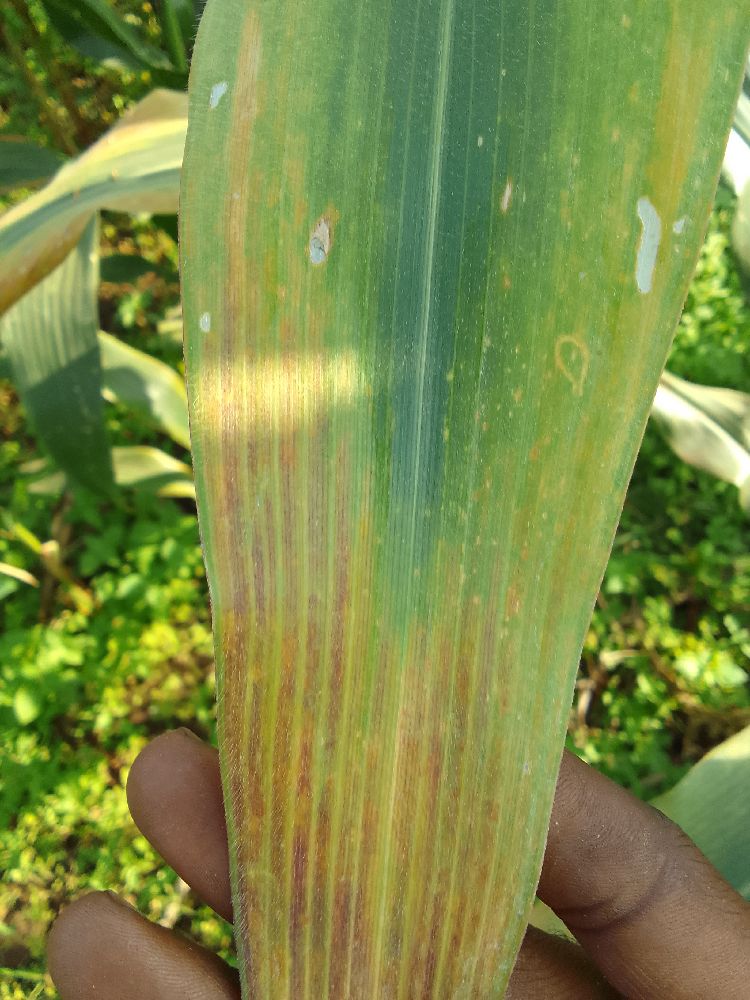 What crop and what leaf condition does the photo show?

maize, maize lethal necrosis
